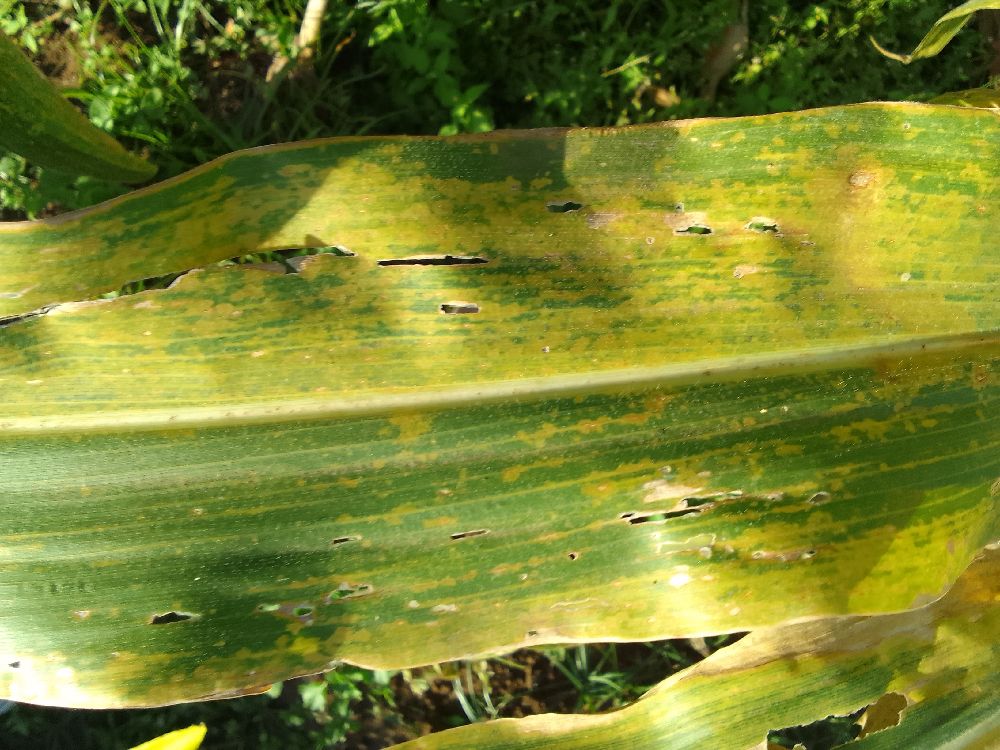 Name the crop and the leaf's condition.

maize, maize lethal necrosis
